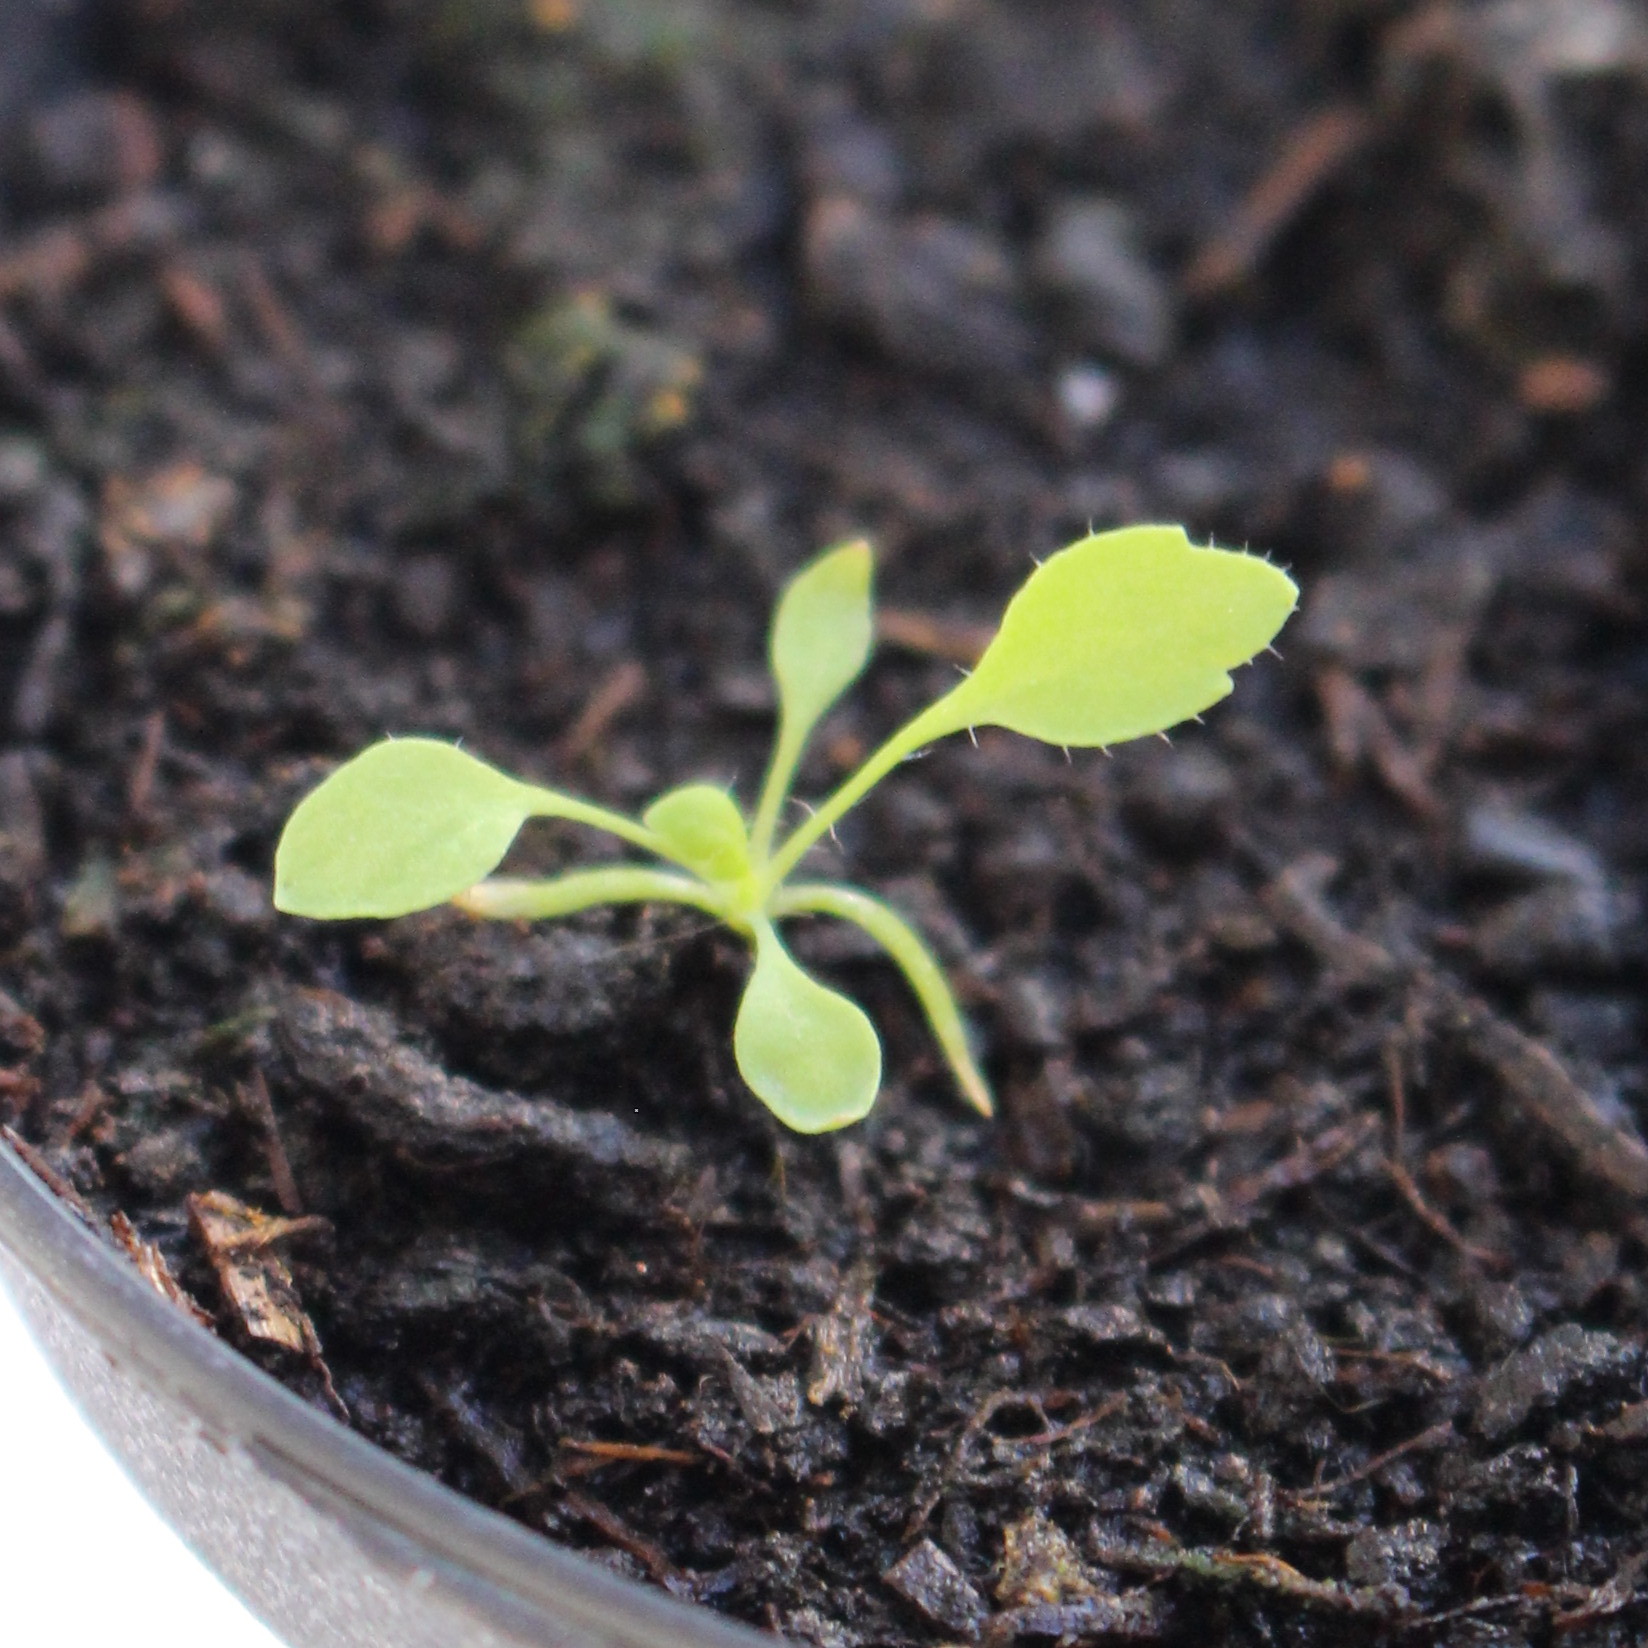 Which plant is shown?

Papaver rhoeas
